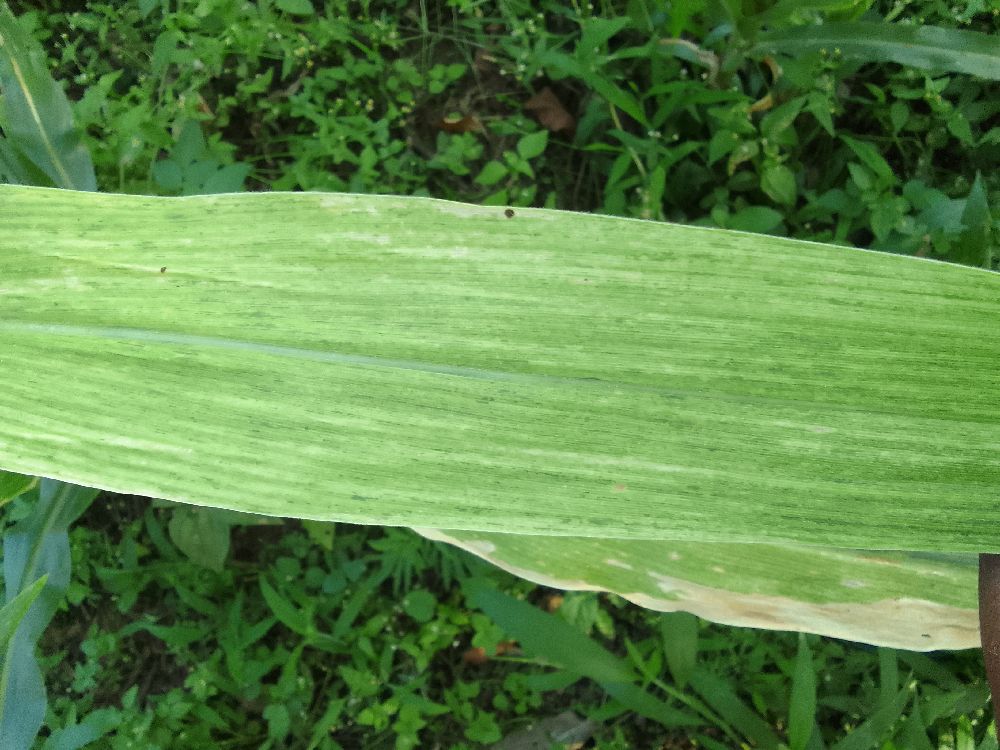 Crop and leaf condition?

maize, maize lethal necrosis
